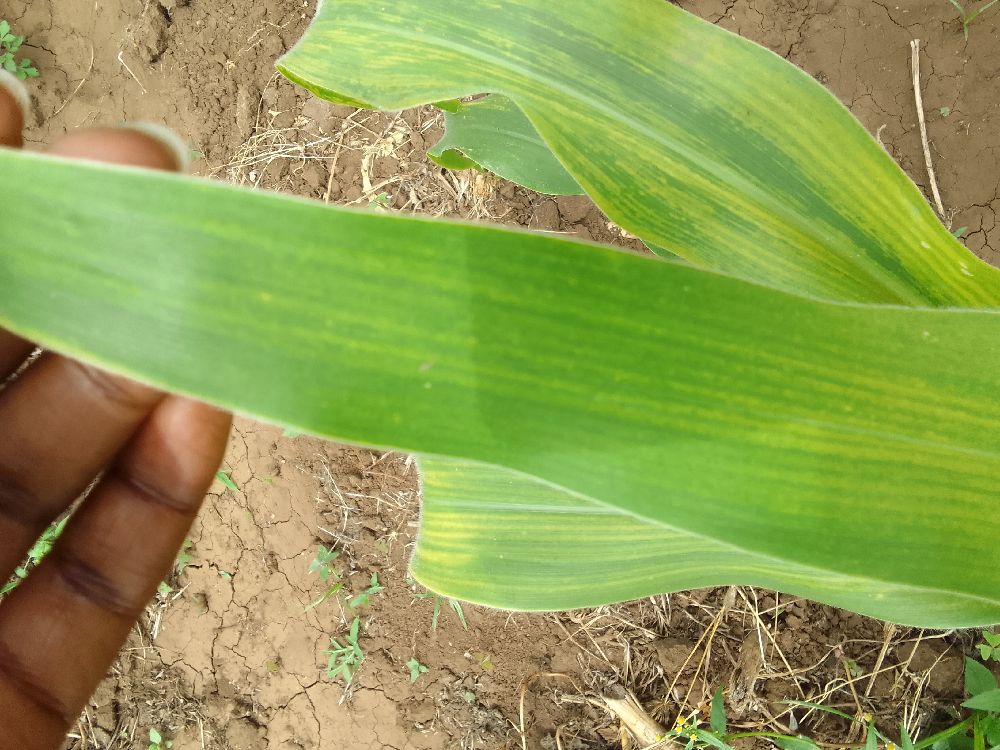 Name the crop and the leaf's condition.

maize, maize lethal necrosis
